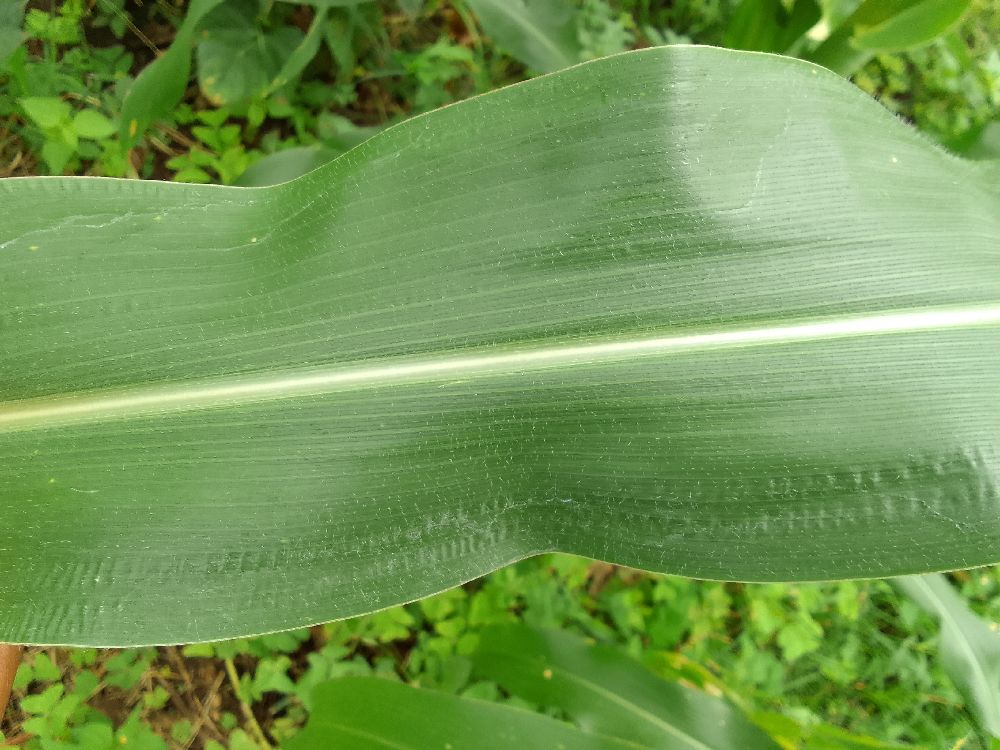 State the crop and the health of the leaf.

maize, healthy
